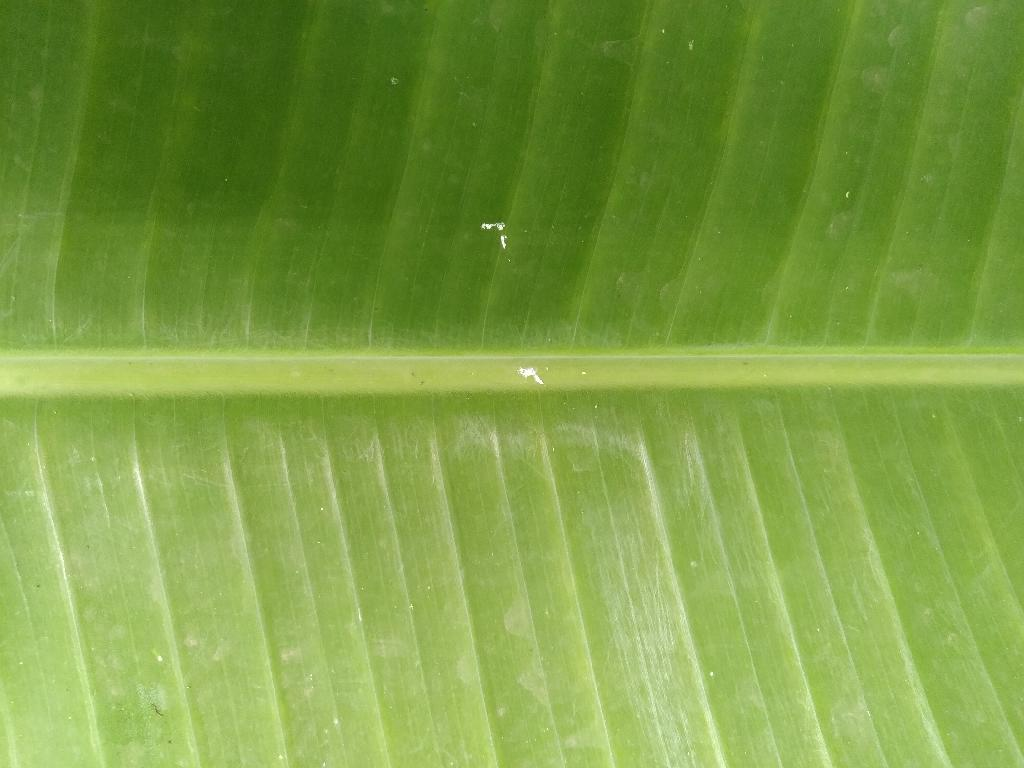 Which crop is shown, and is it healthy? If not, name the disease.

banana, healthy
